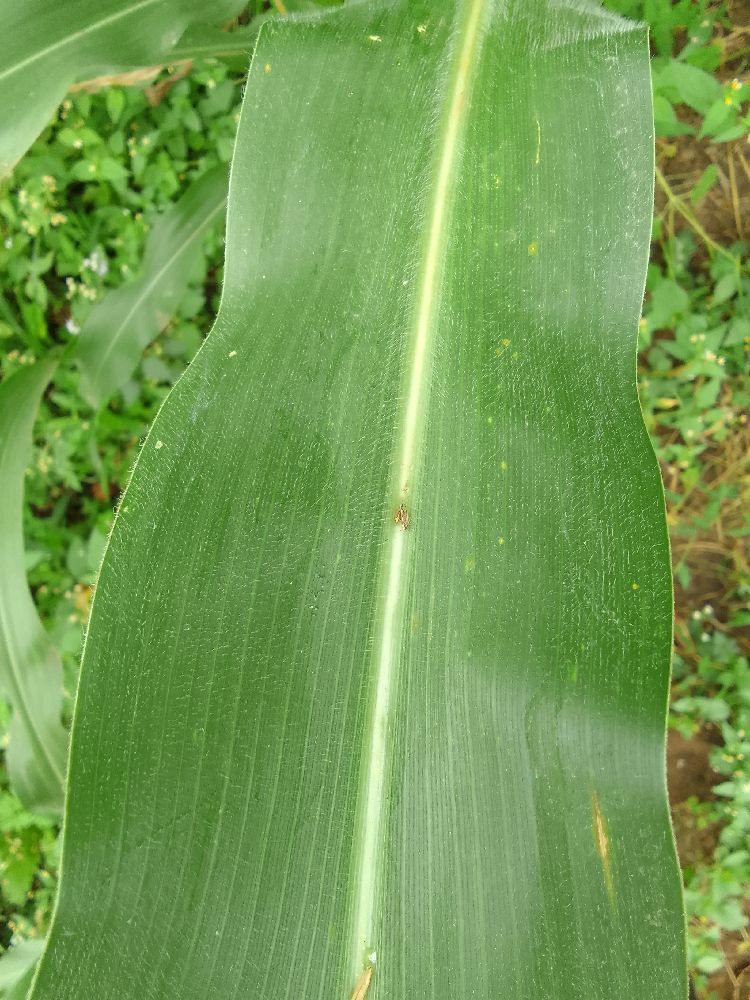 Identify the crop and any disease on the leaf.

maize, healthy
